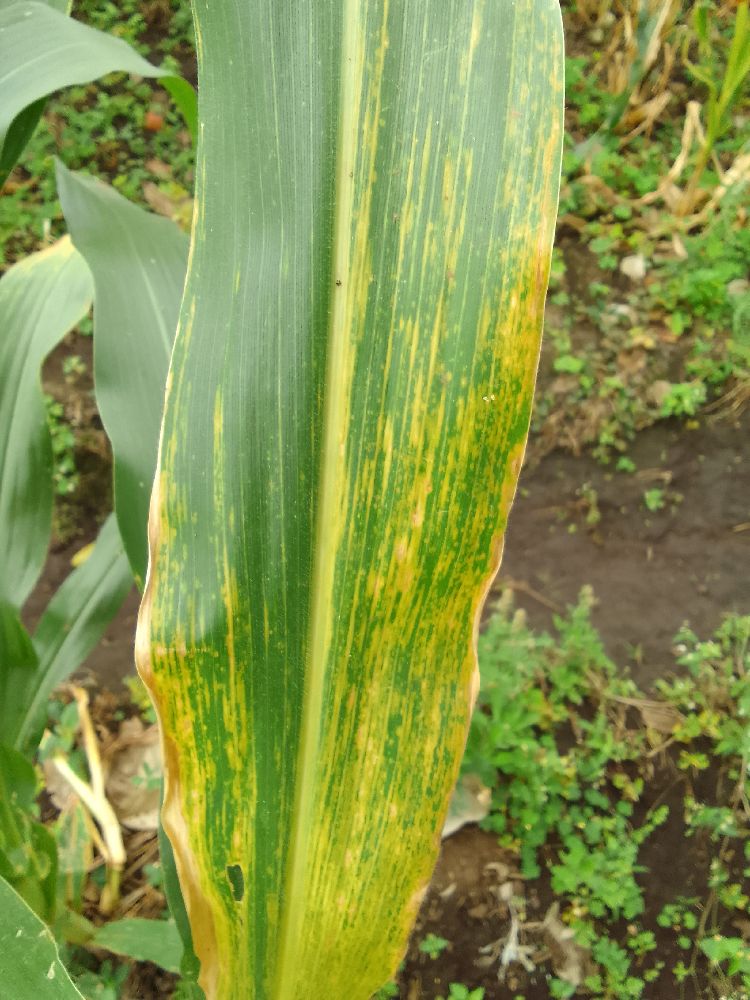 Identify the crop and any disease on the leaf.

maize, maize lethal necrosis
